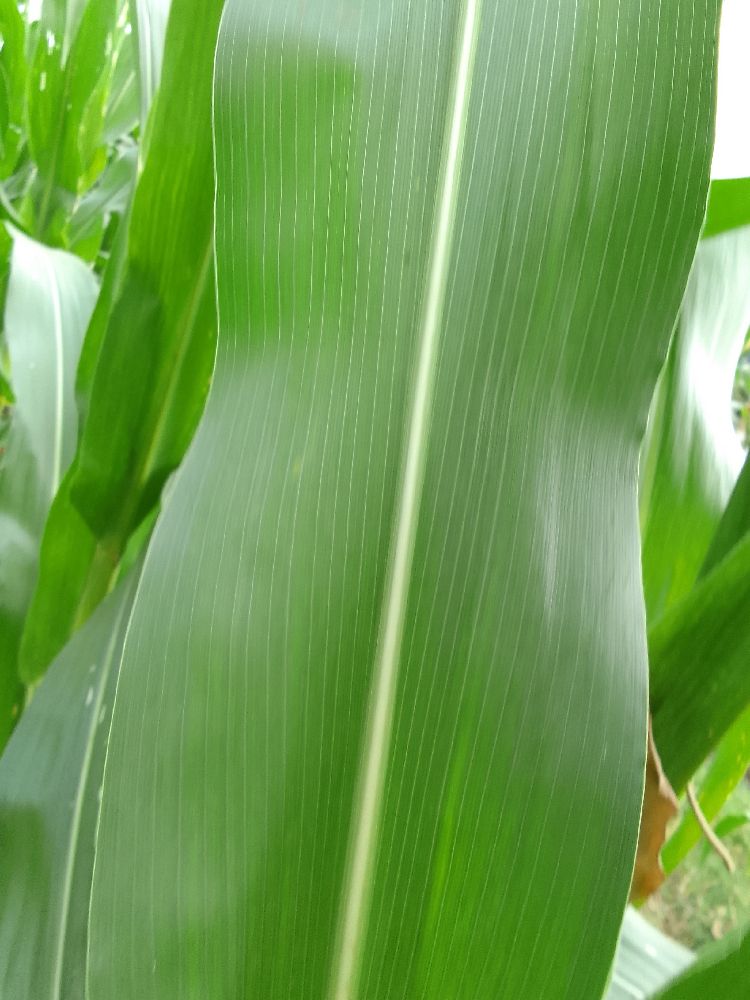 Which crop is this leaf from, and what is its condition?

maize, healthy
